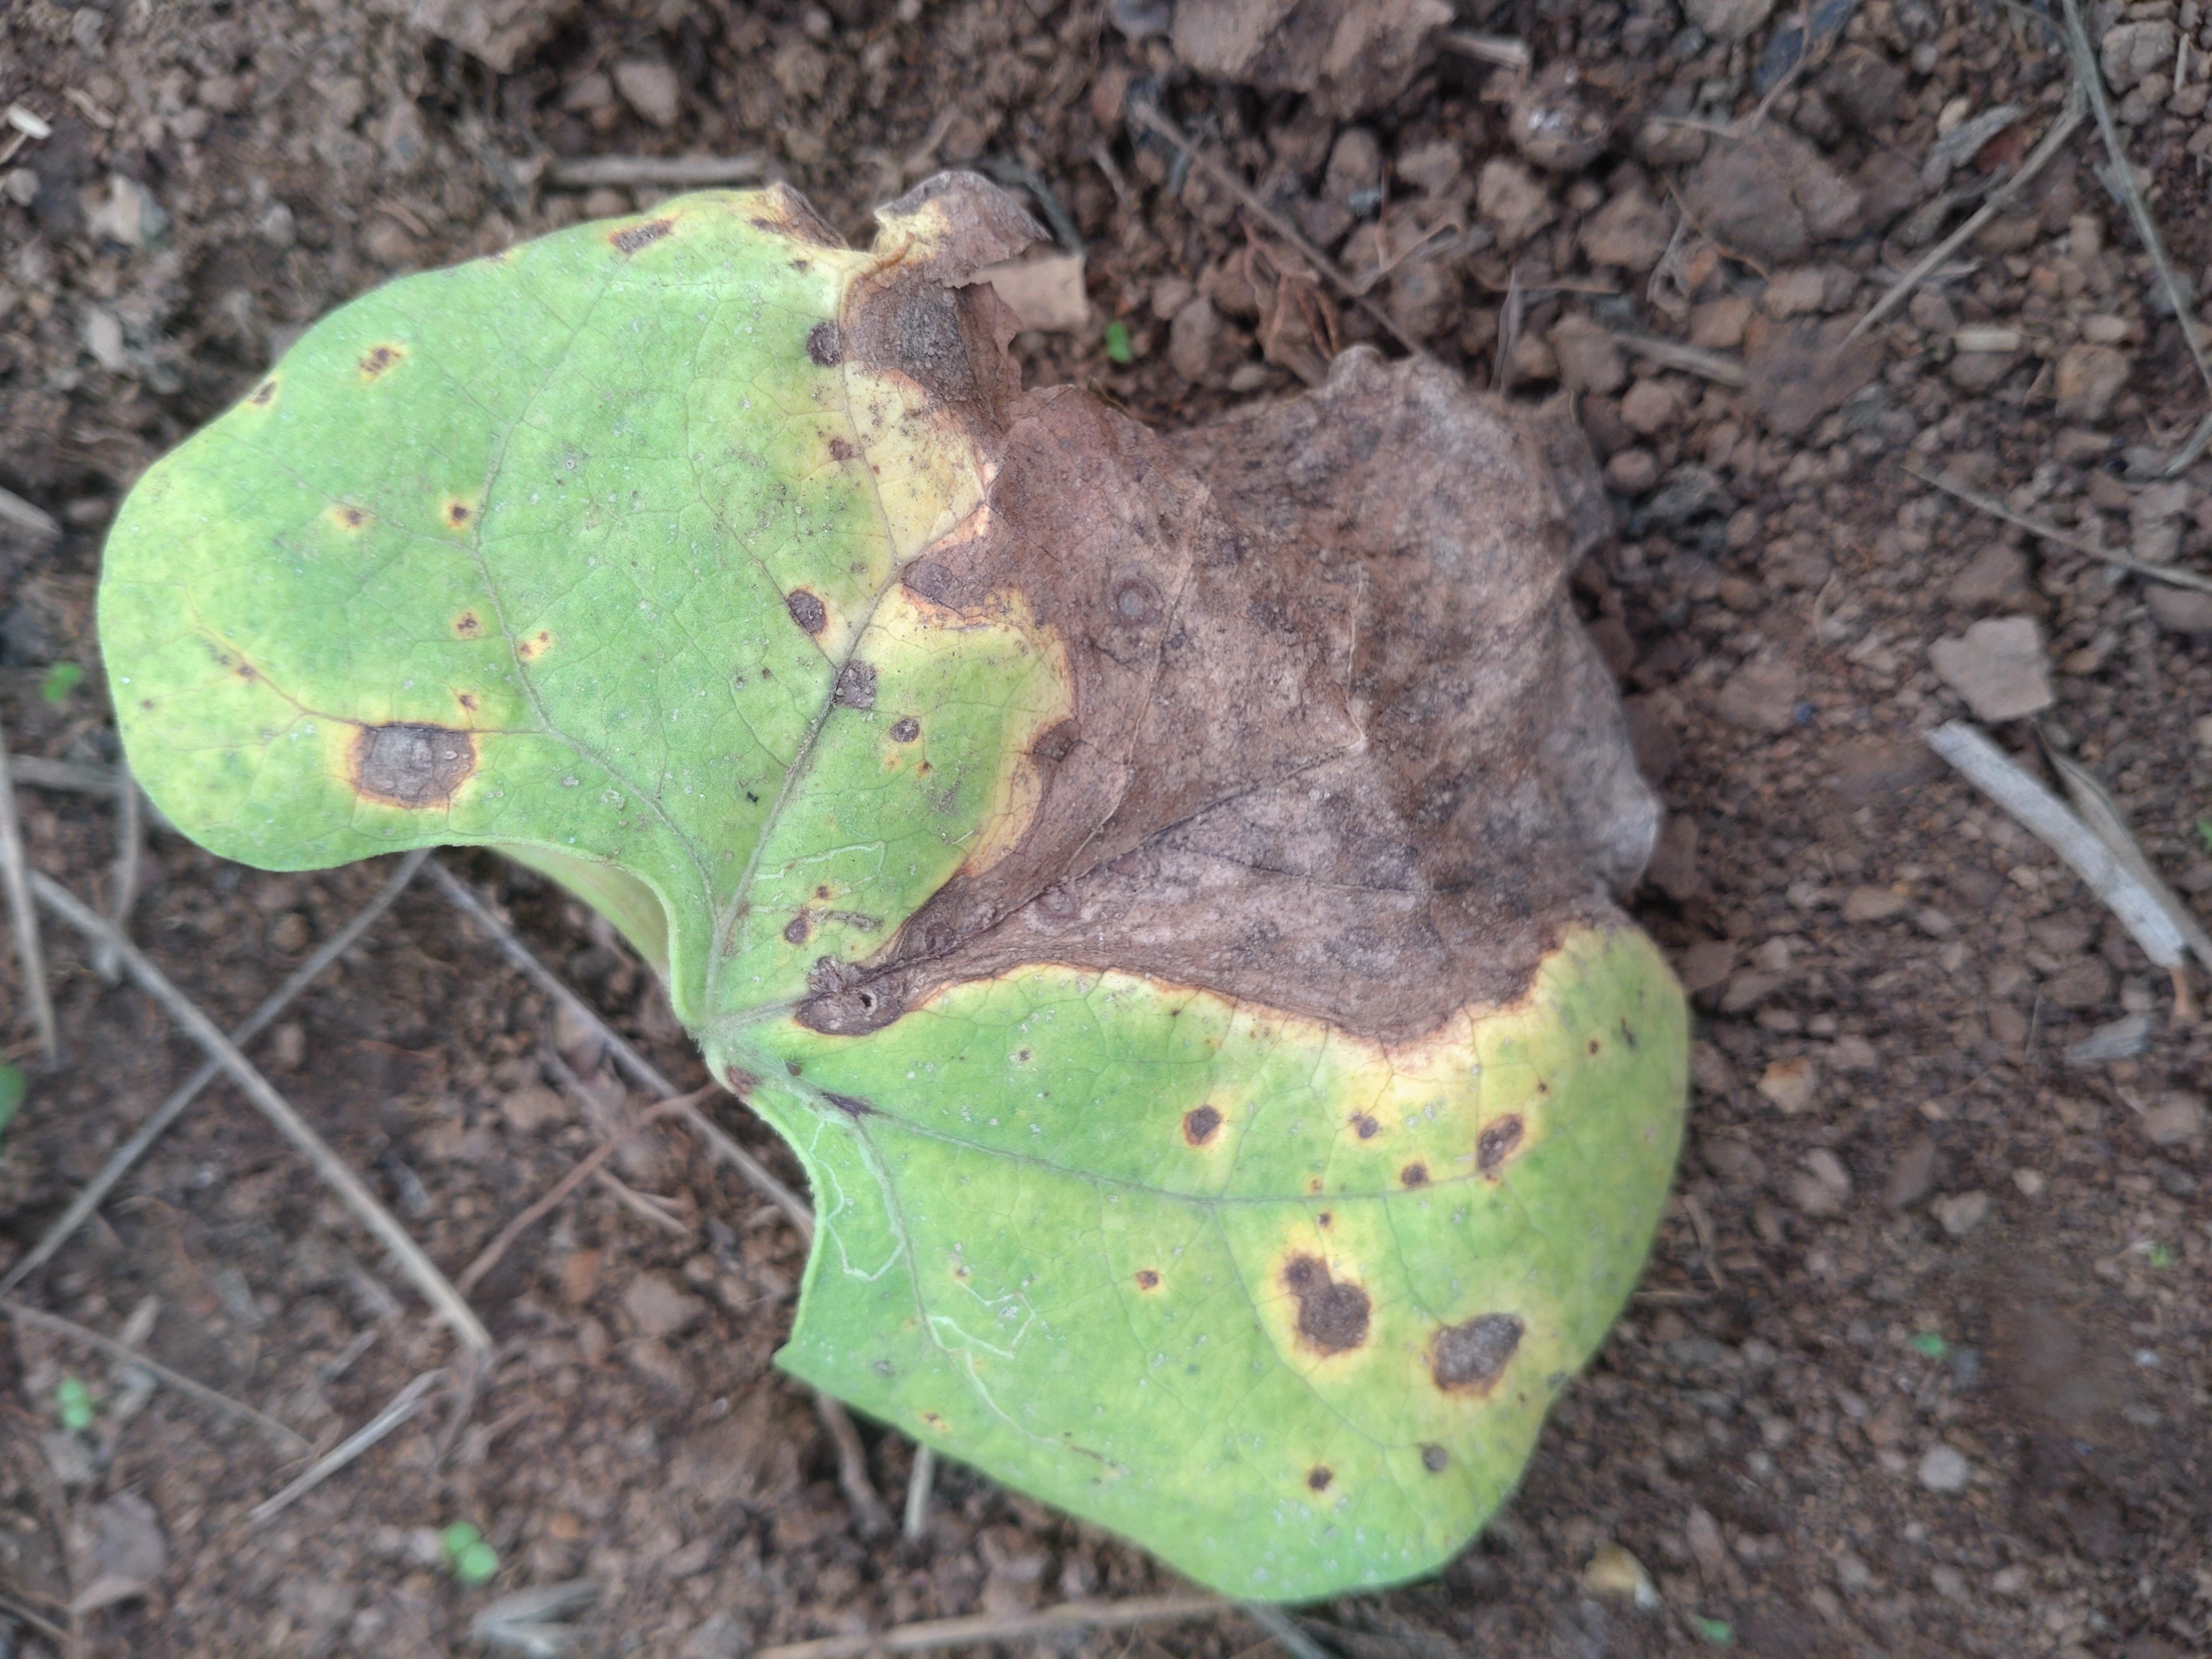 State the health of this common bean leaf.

rust
